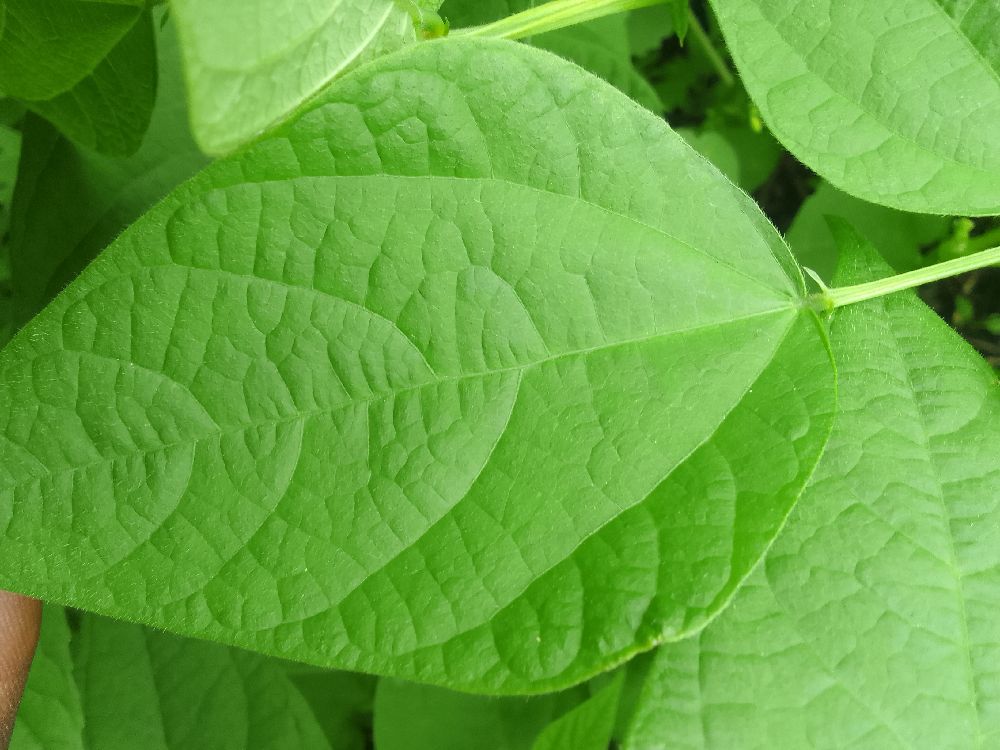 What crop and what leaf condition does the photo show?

common bean, healthy
